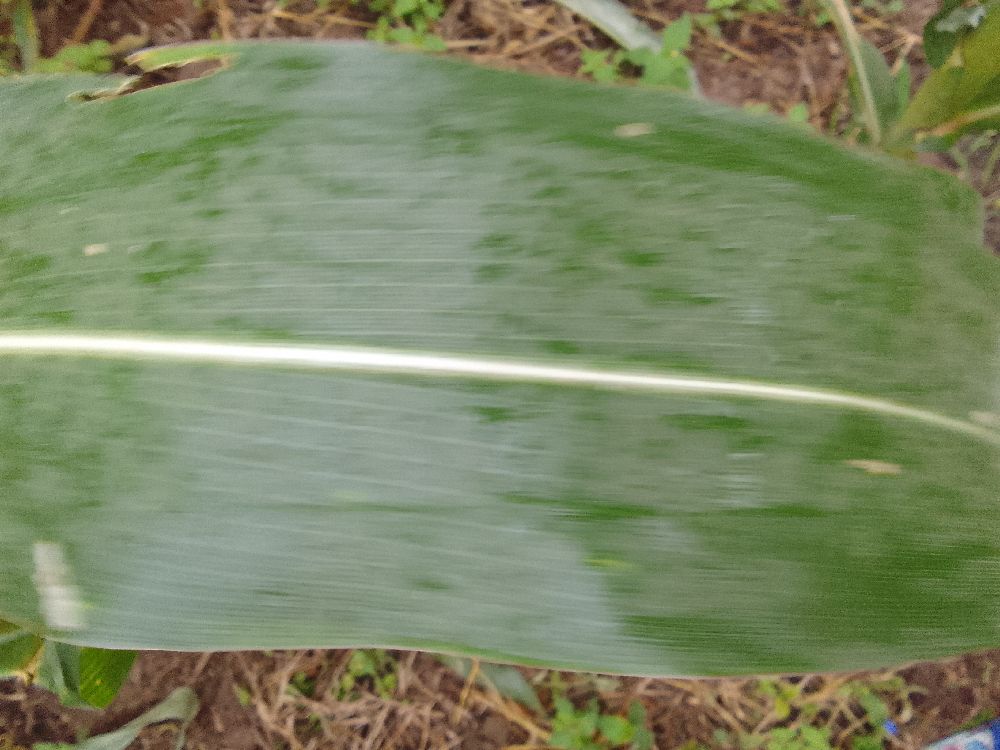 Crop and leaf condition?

maize, healthy
